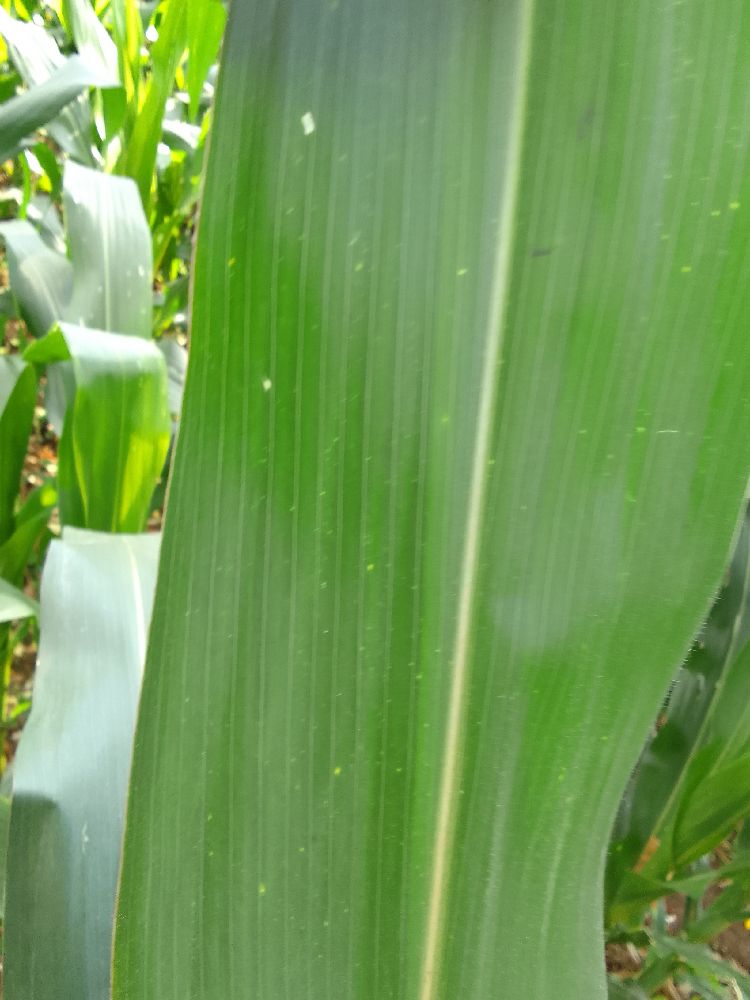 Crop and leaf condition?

maize, healthy
